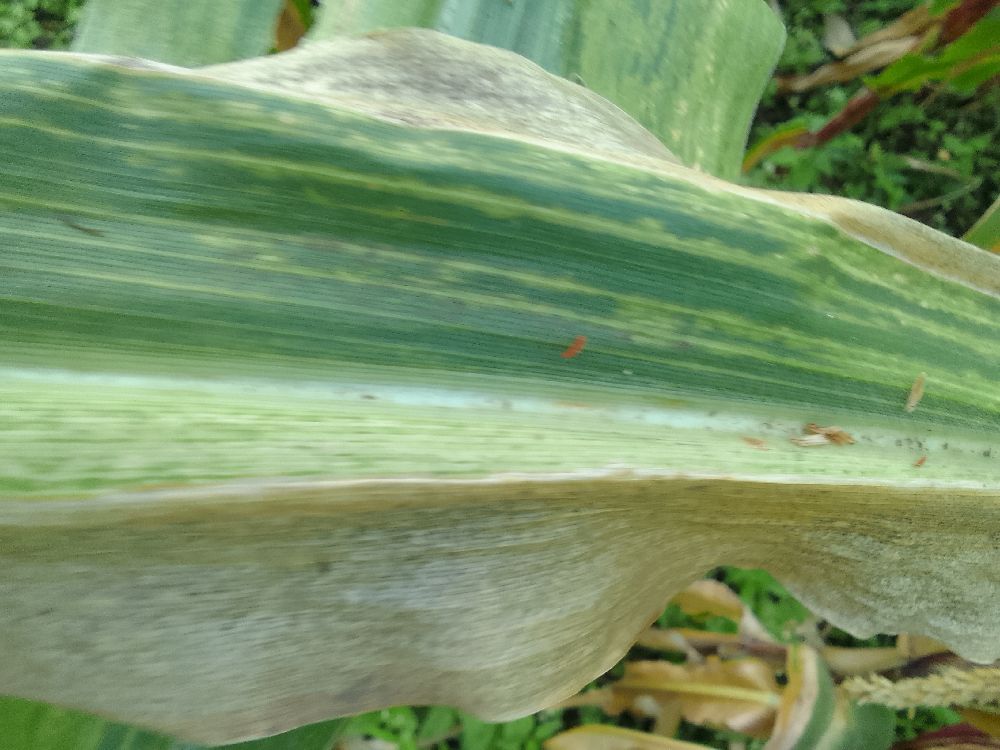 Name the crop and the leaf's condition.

maize, maize lethal necrosis
